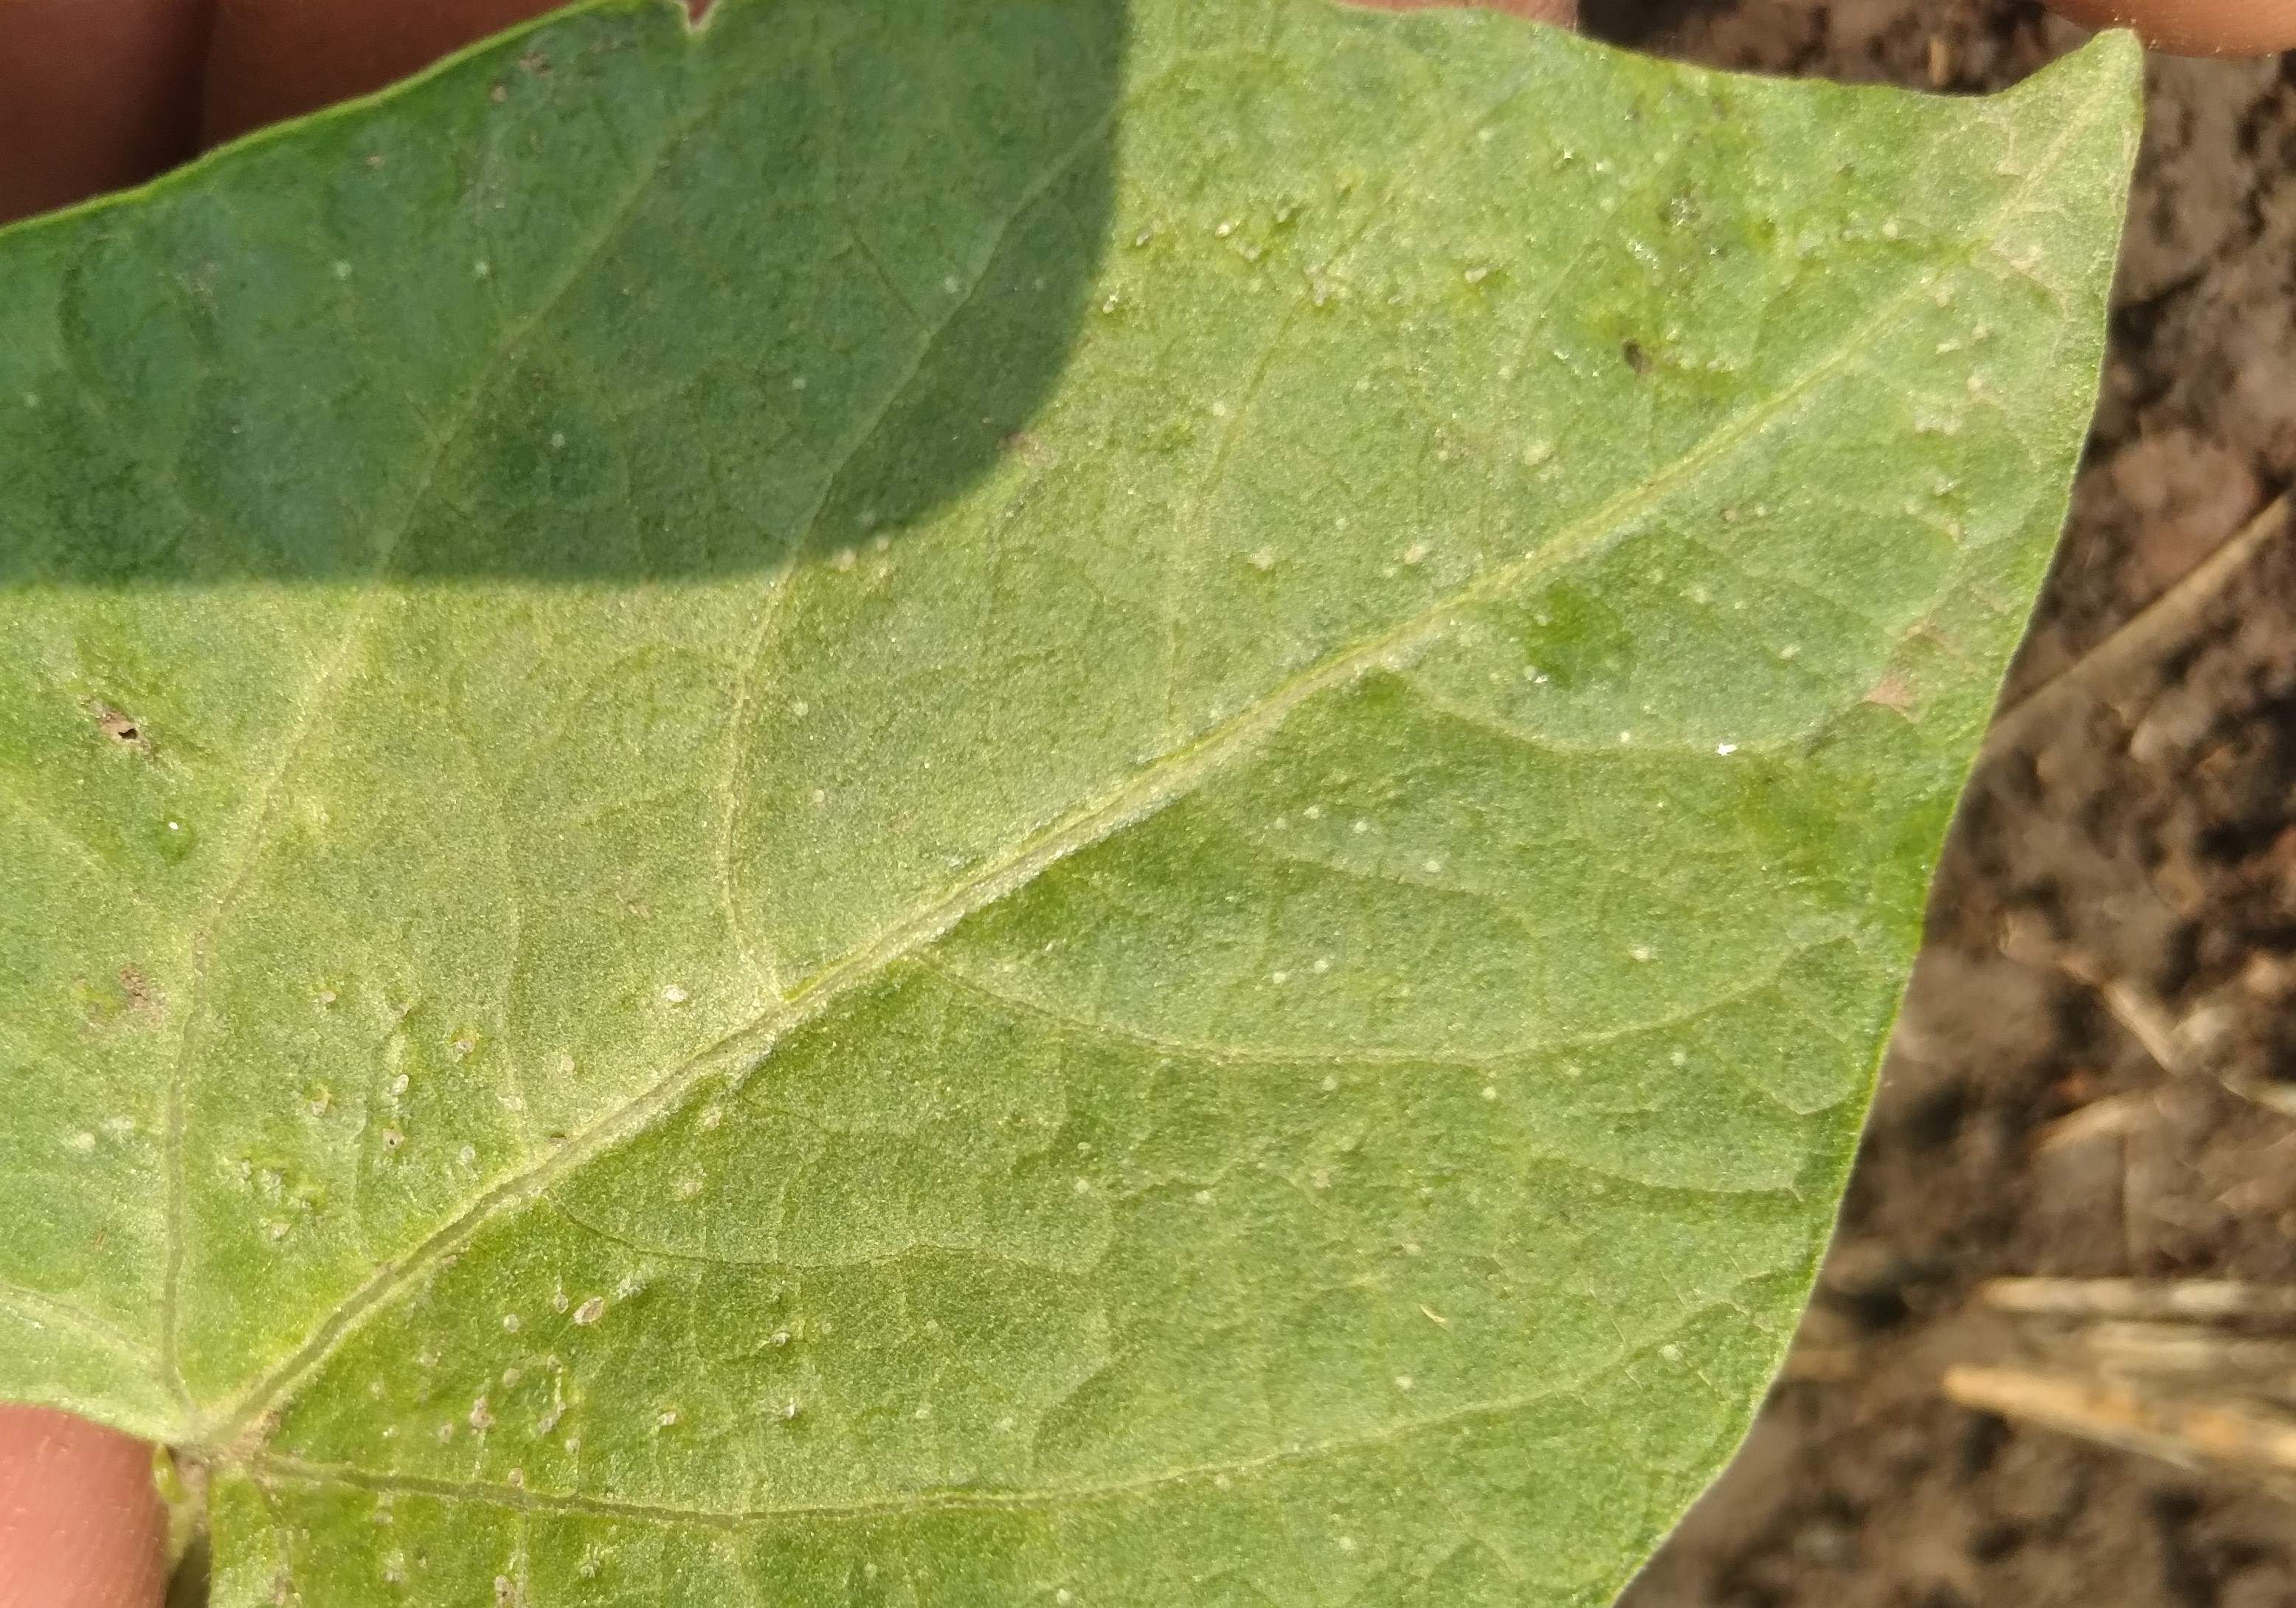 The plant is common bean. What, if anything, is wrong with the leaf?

healthy
